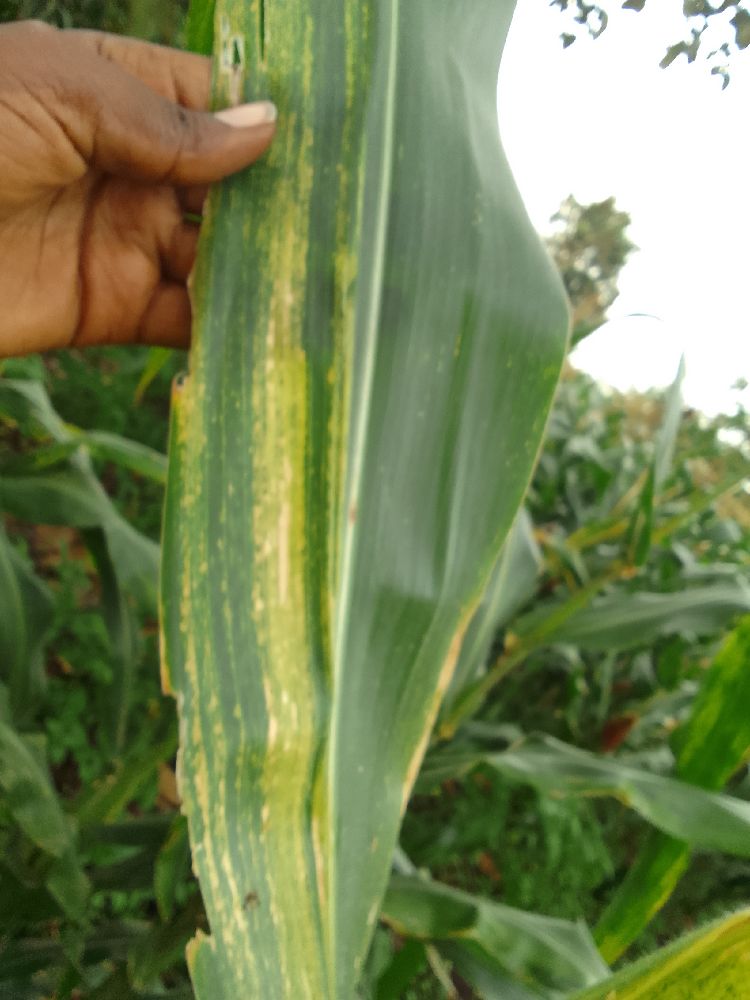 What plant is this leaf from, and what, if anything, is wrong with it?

maize, maize lethal necrosis
